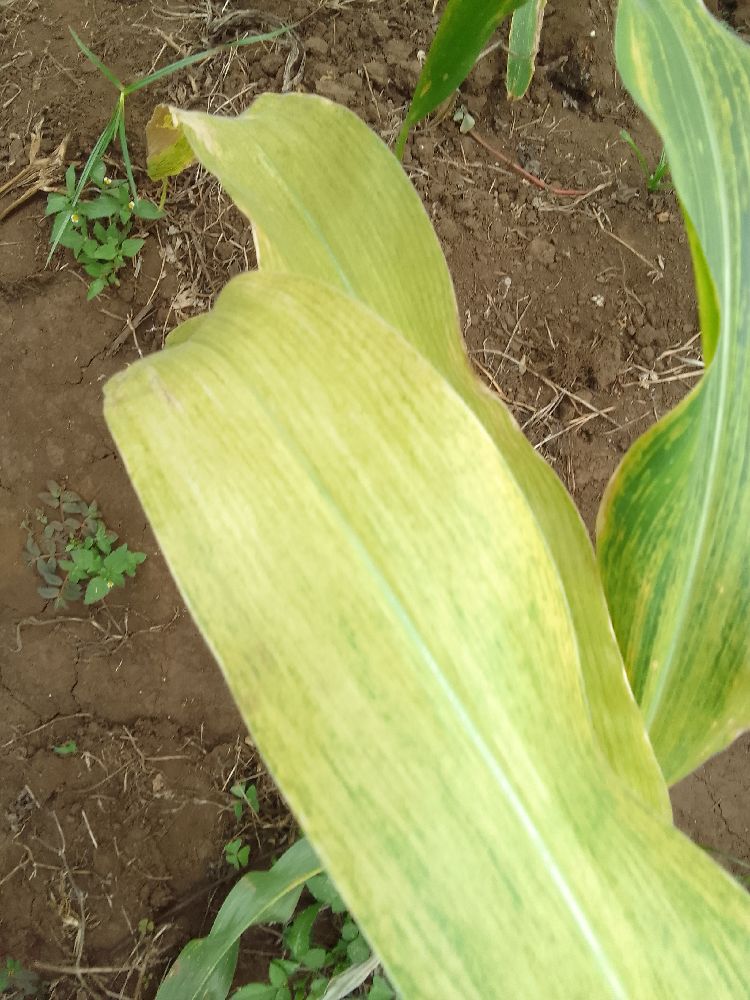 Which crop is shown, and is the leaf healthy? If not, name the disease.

maize, maize lethal necrosis
